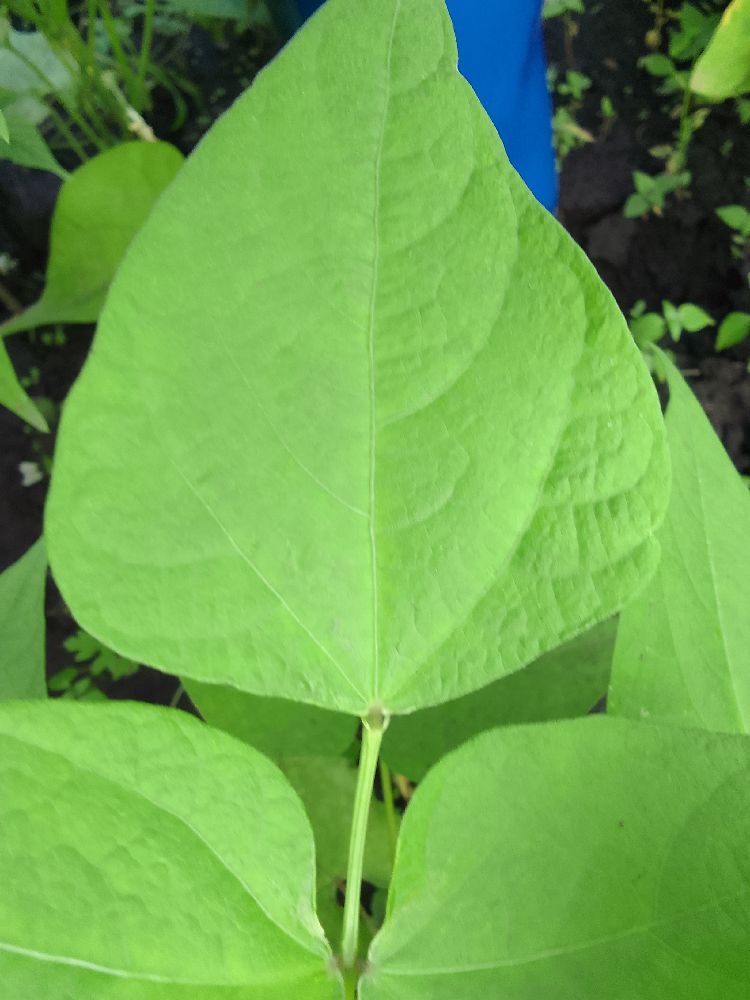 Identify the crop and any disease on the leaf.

common bean, healthy
